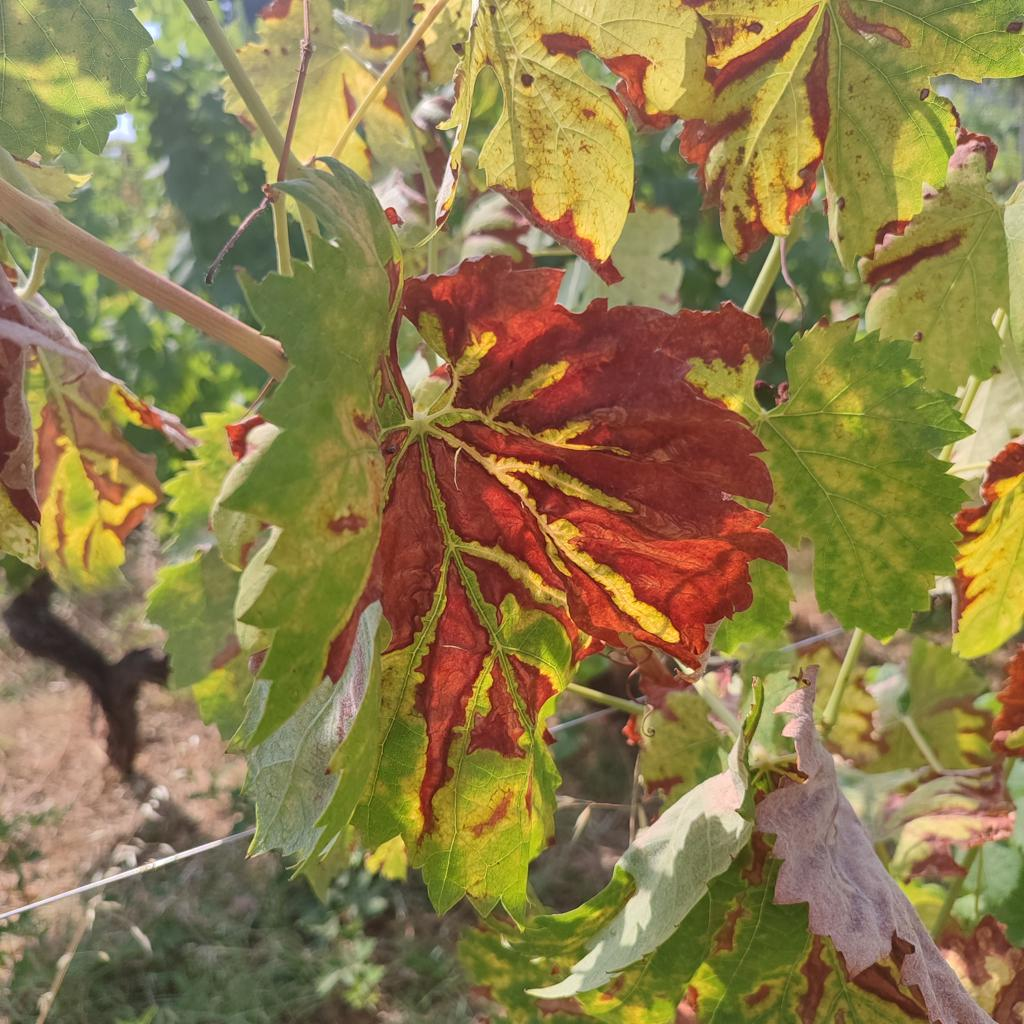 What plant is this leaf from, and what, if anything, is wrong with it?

grapevine, esca complex
